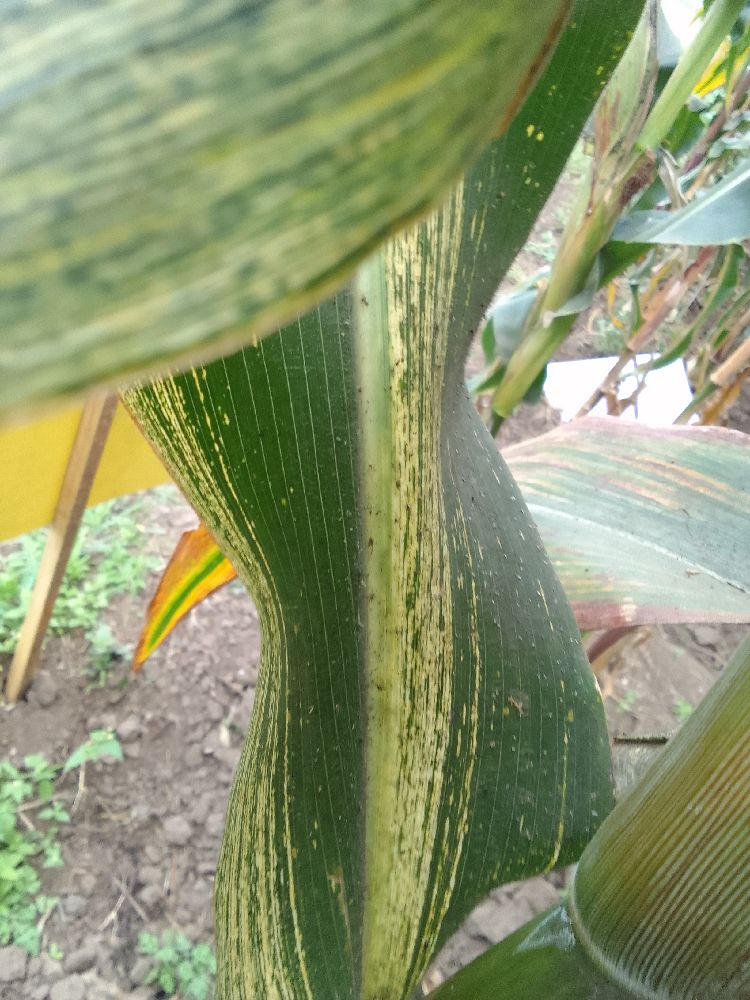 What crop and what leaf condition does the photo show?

maize, maize streak virus
